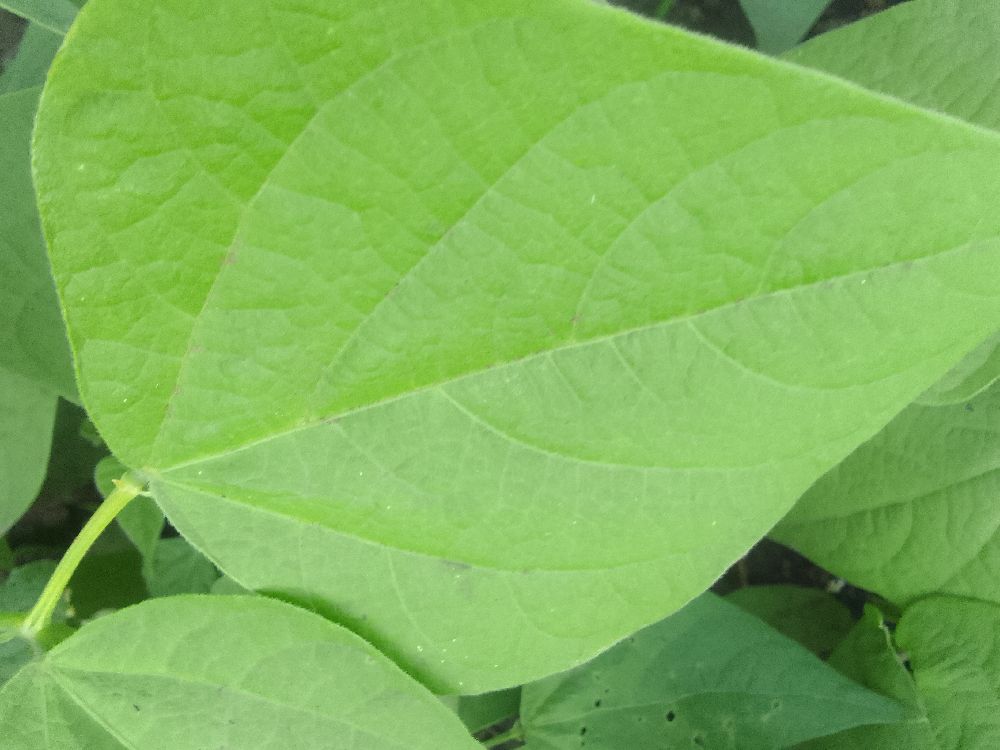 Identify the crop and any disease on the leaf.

common bean, healthy
